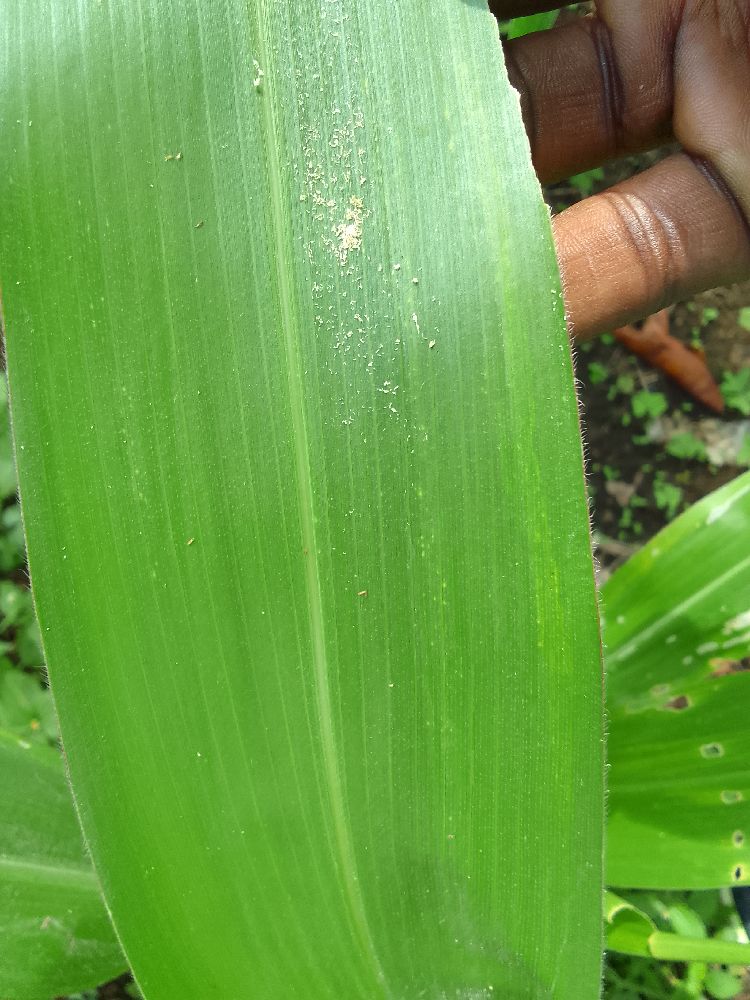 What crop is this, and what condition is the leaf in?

maize, healthy
